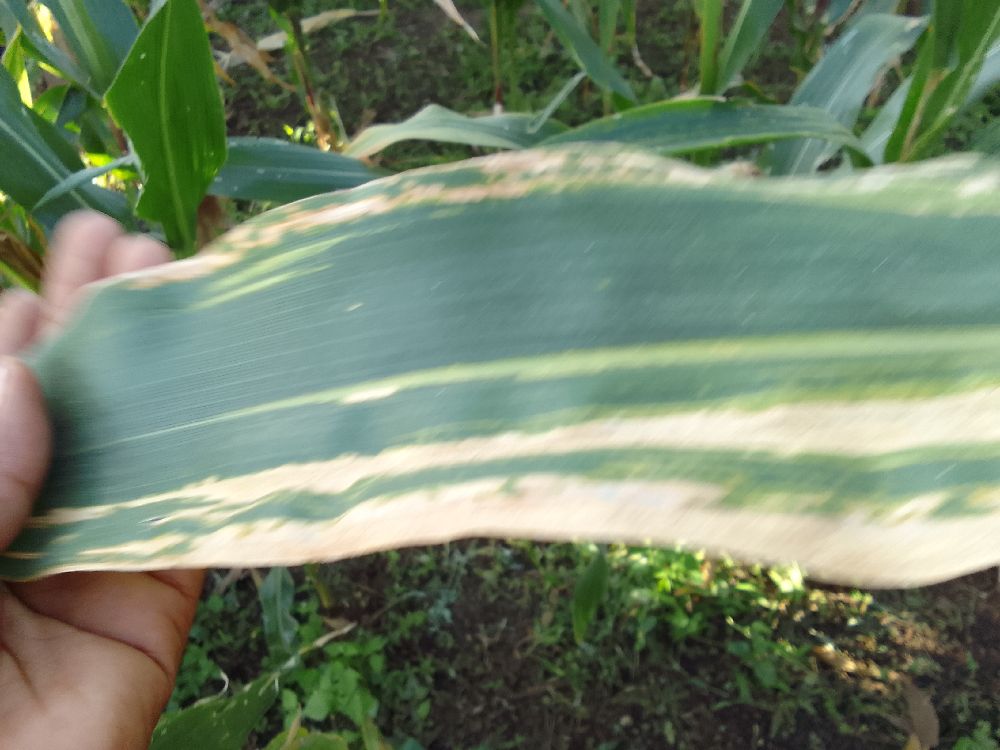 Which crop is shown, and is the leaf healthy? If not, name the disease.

maize, maize lethal necrosis
